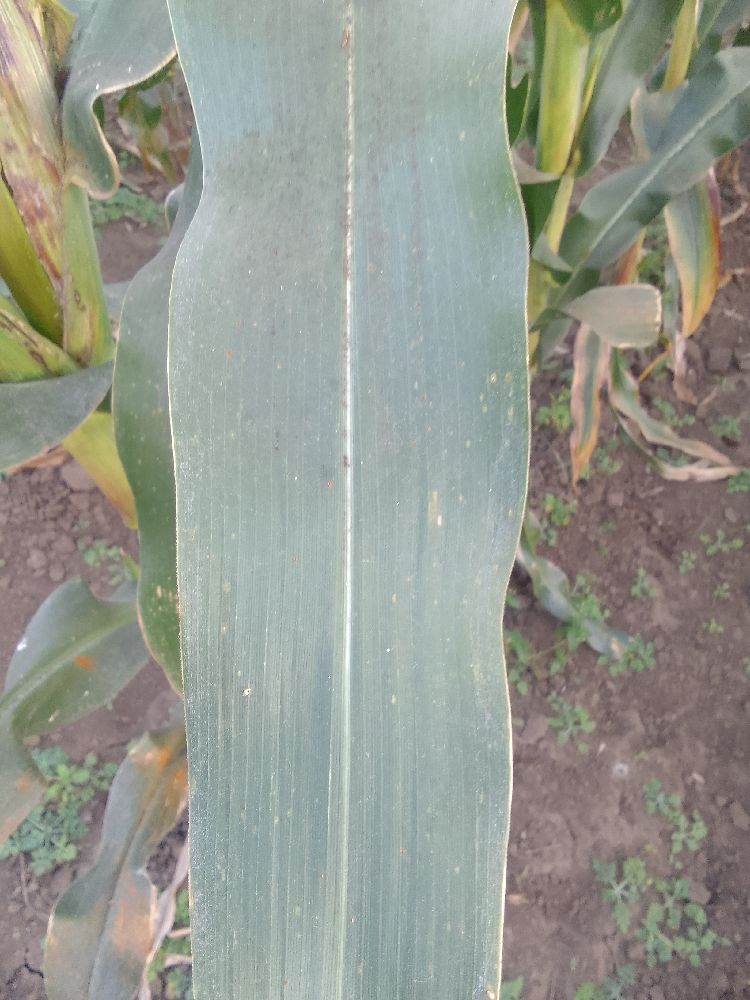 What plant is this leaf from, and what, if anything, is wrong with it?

maize, healthy
